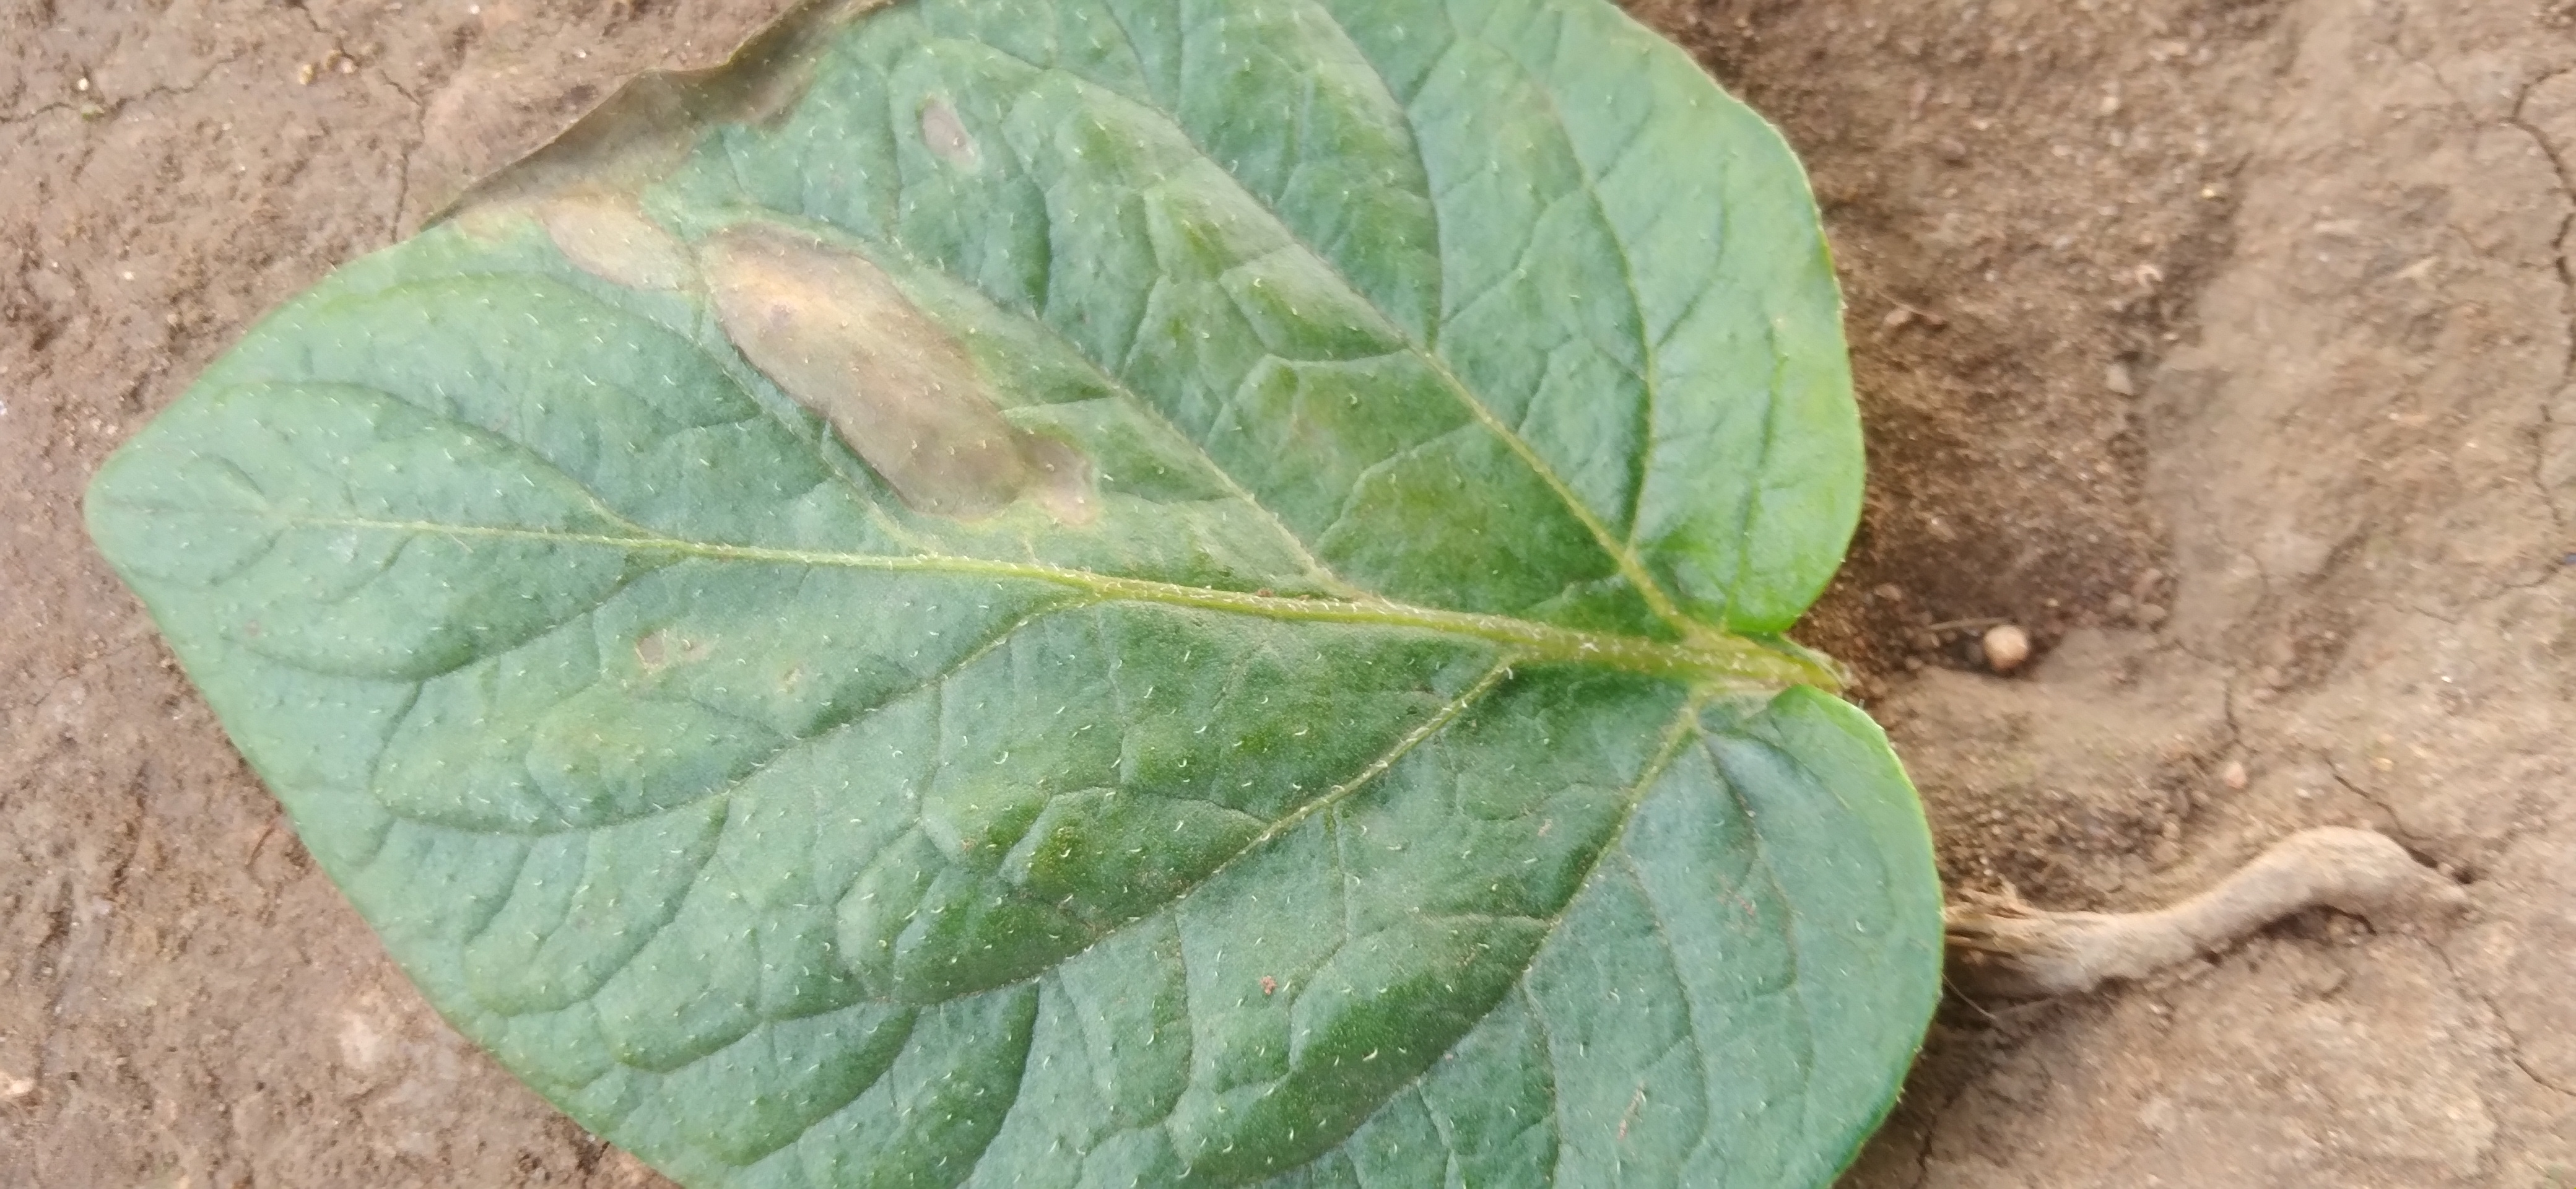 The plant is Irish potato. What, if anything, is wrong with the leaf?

early blight
